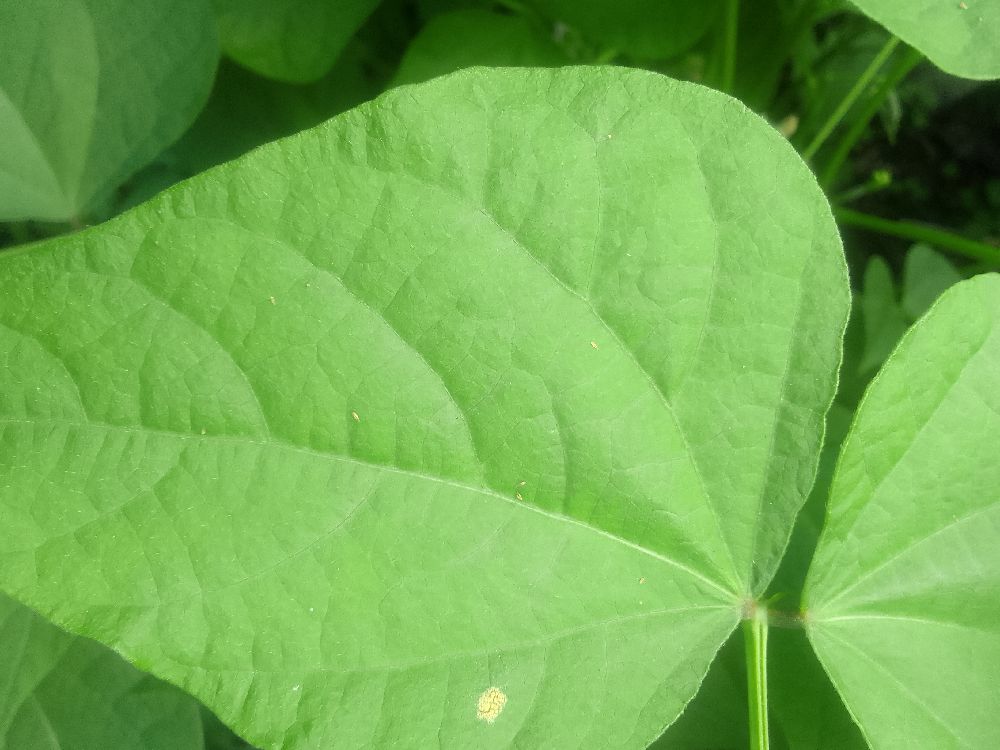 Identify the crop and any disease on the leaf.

common bean, healthy
